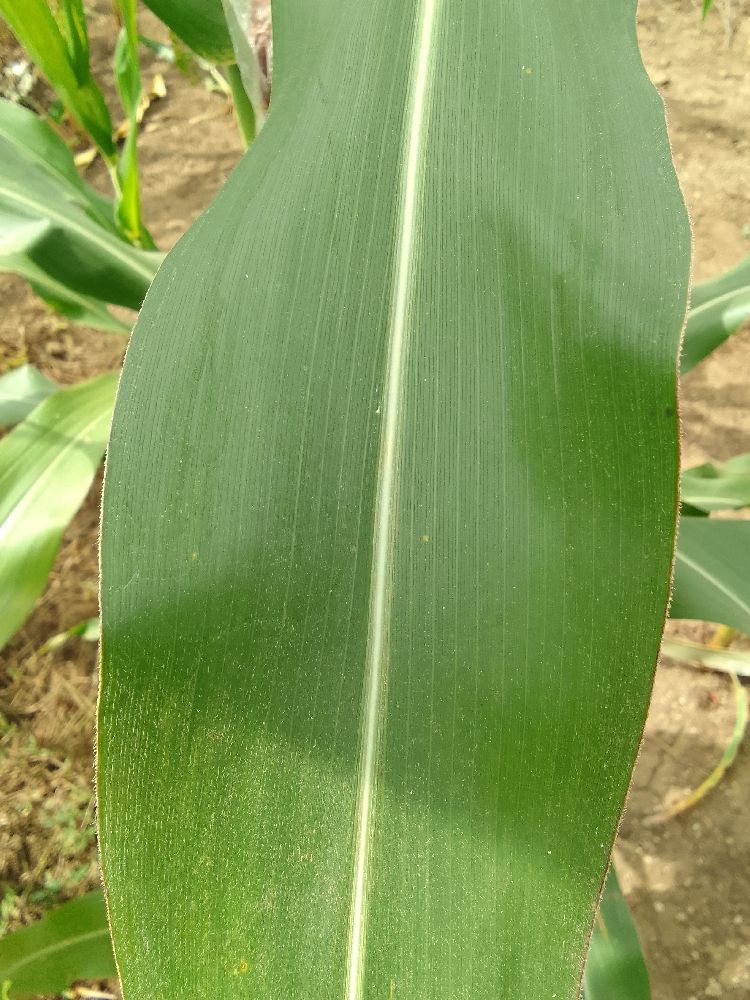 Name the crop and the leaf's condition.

maize, healthy
